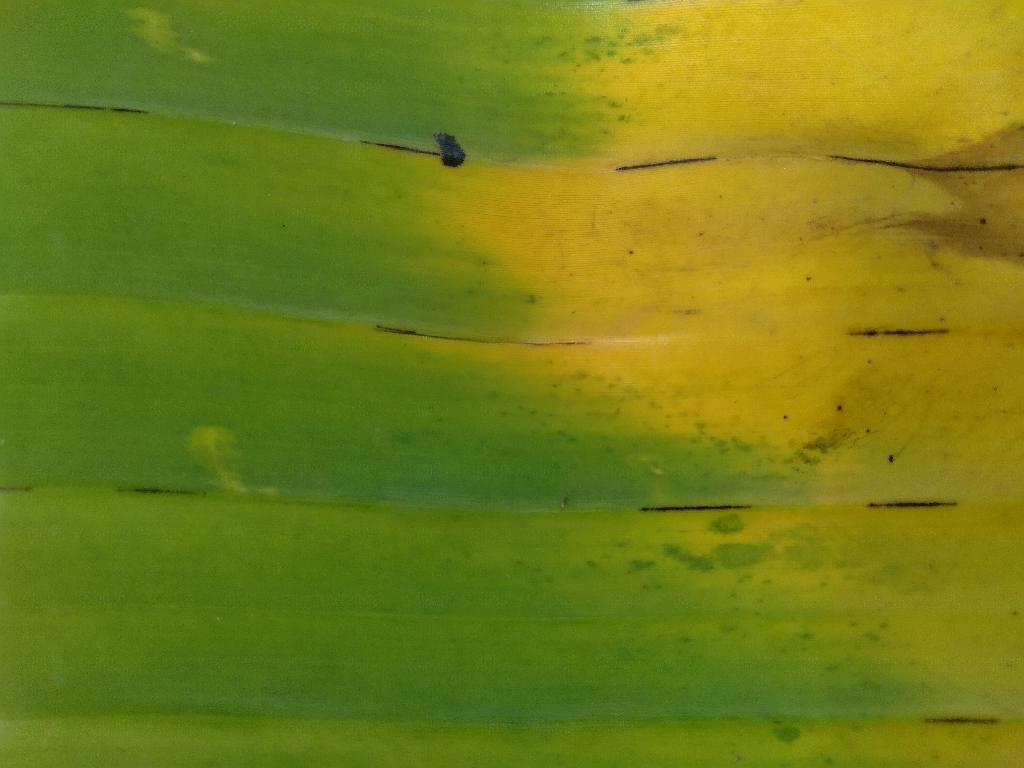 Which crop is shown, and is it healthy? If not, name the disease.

banana, fusarium wilt race 1
